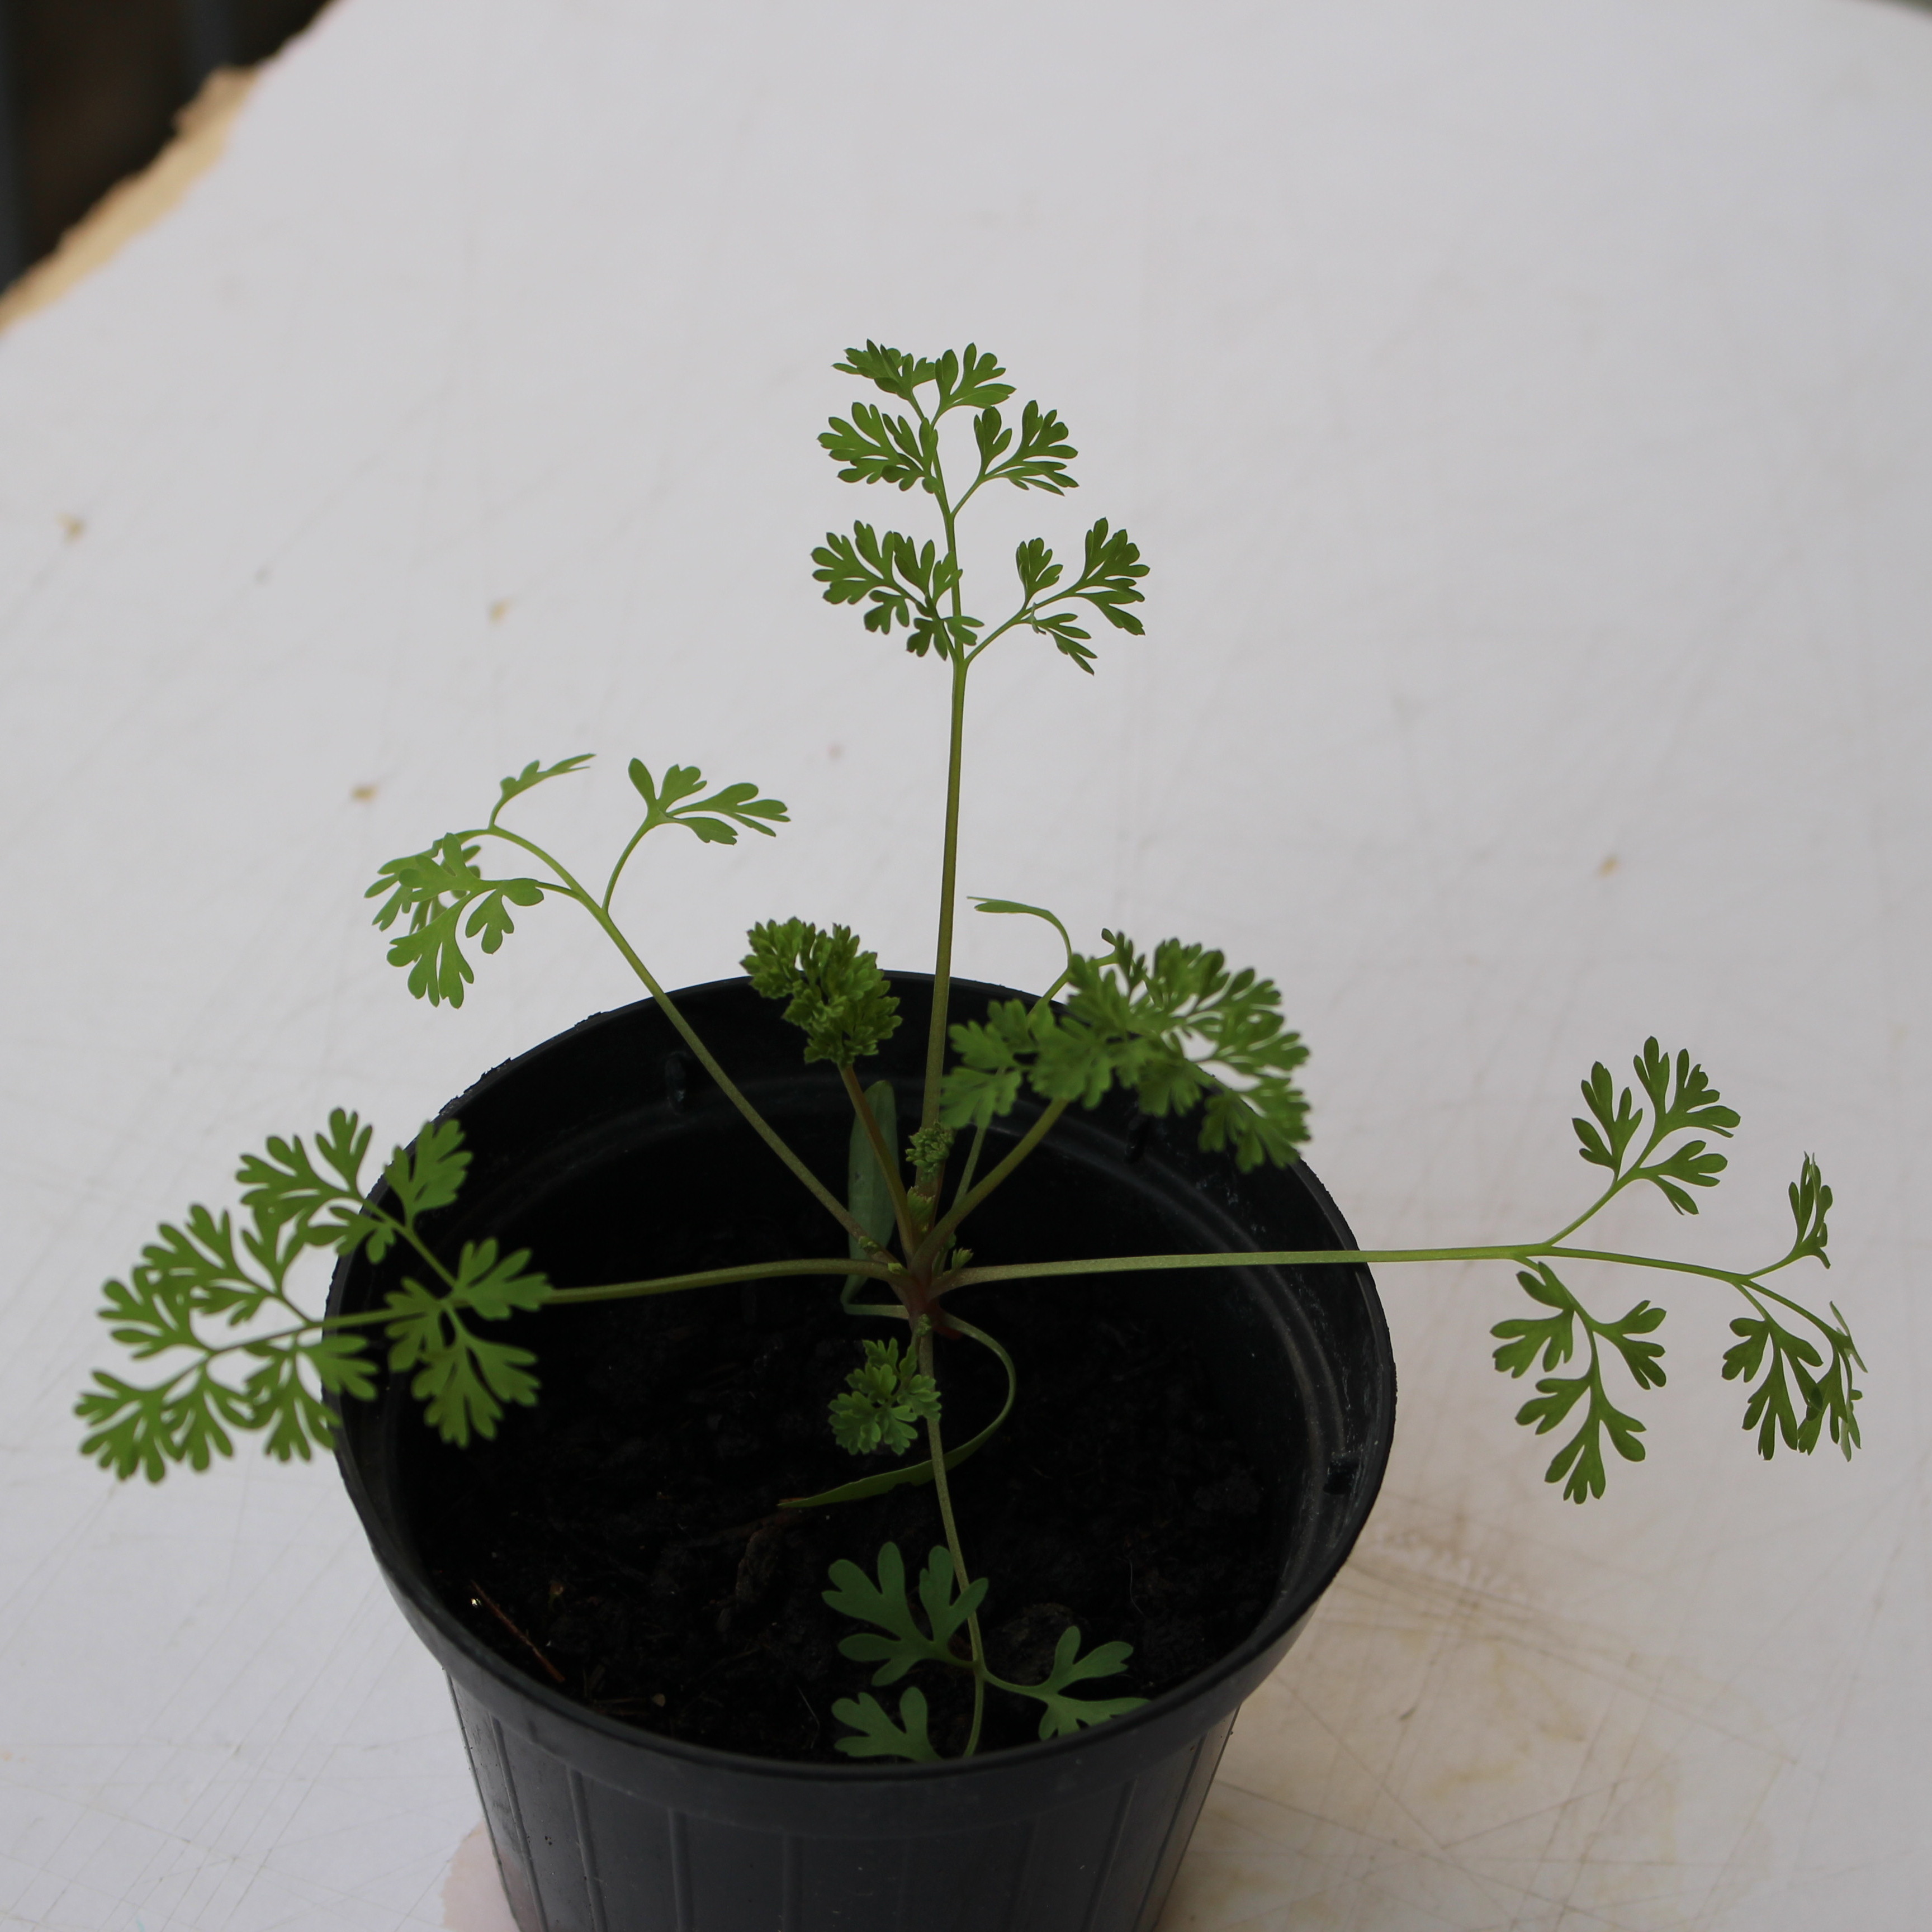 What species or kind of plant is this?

Fumaria officinalis
